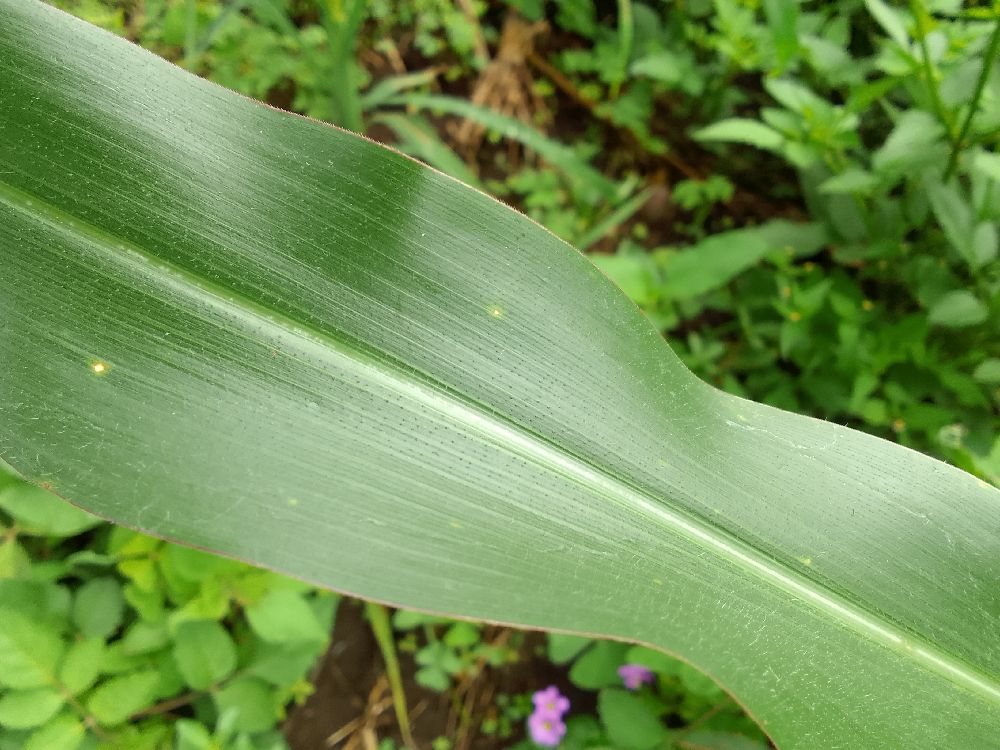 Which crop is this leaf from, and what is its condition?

common bean, healthy
